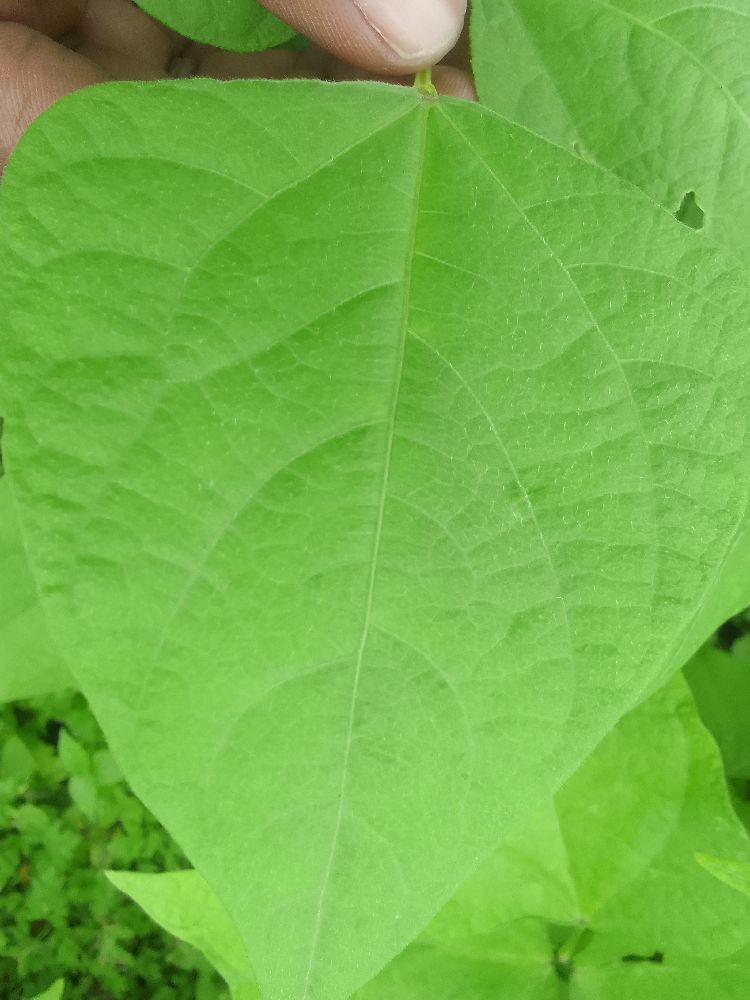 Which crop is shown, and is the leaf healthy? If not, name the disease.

common bean, healthy
